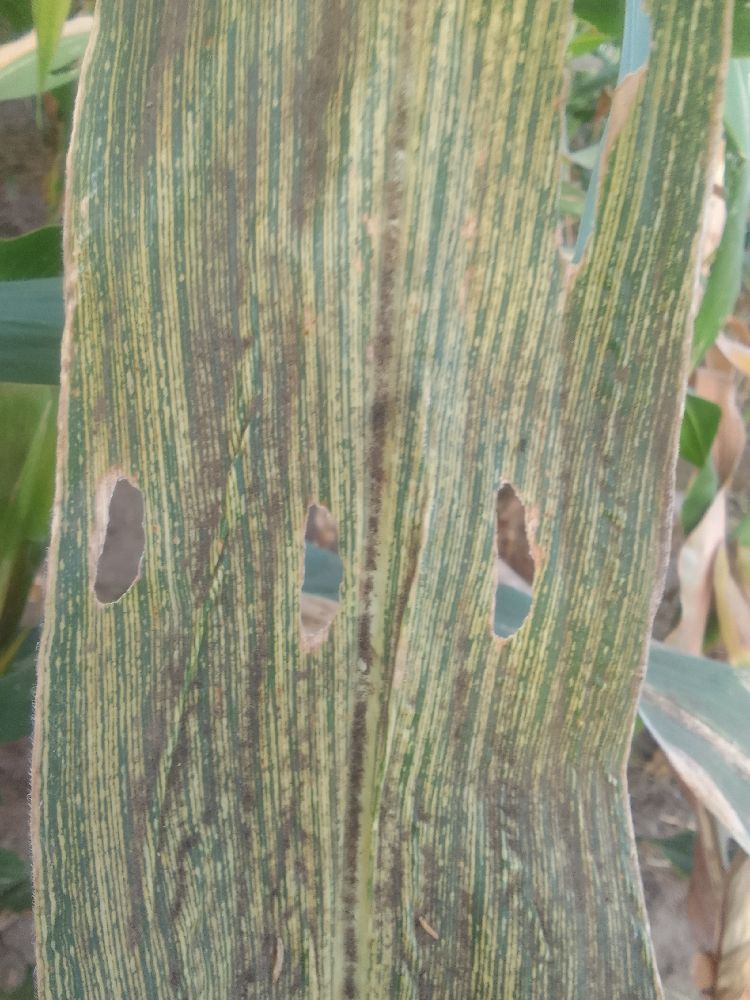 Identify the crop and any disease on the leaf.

maize, maize streak virus
